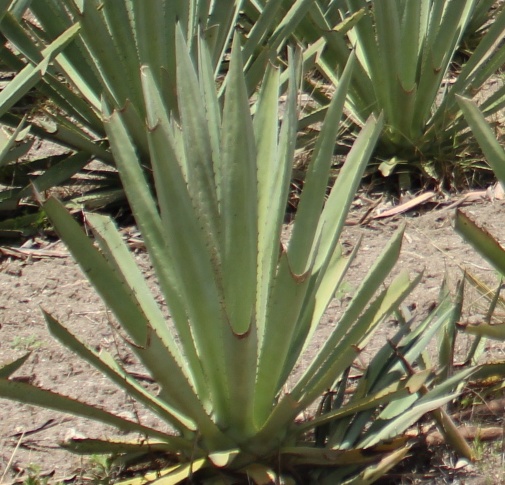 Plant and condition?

agave, yellow
